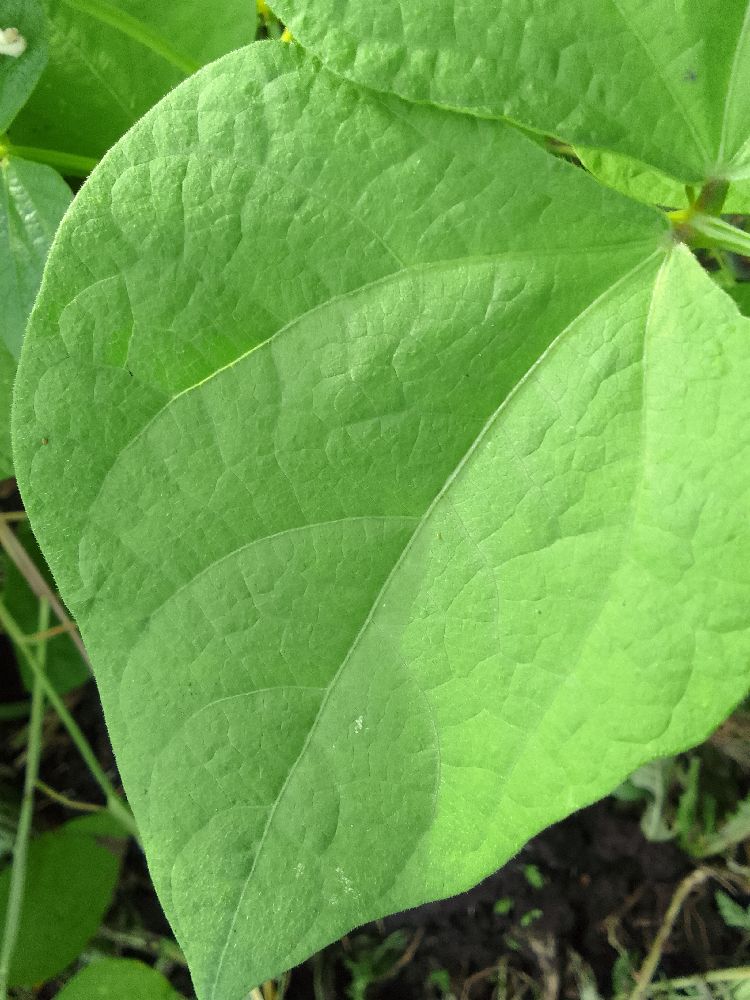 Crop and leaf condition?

common bean, healthy
